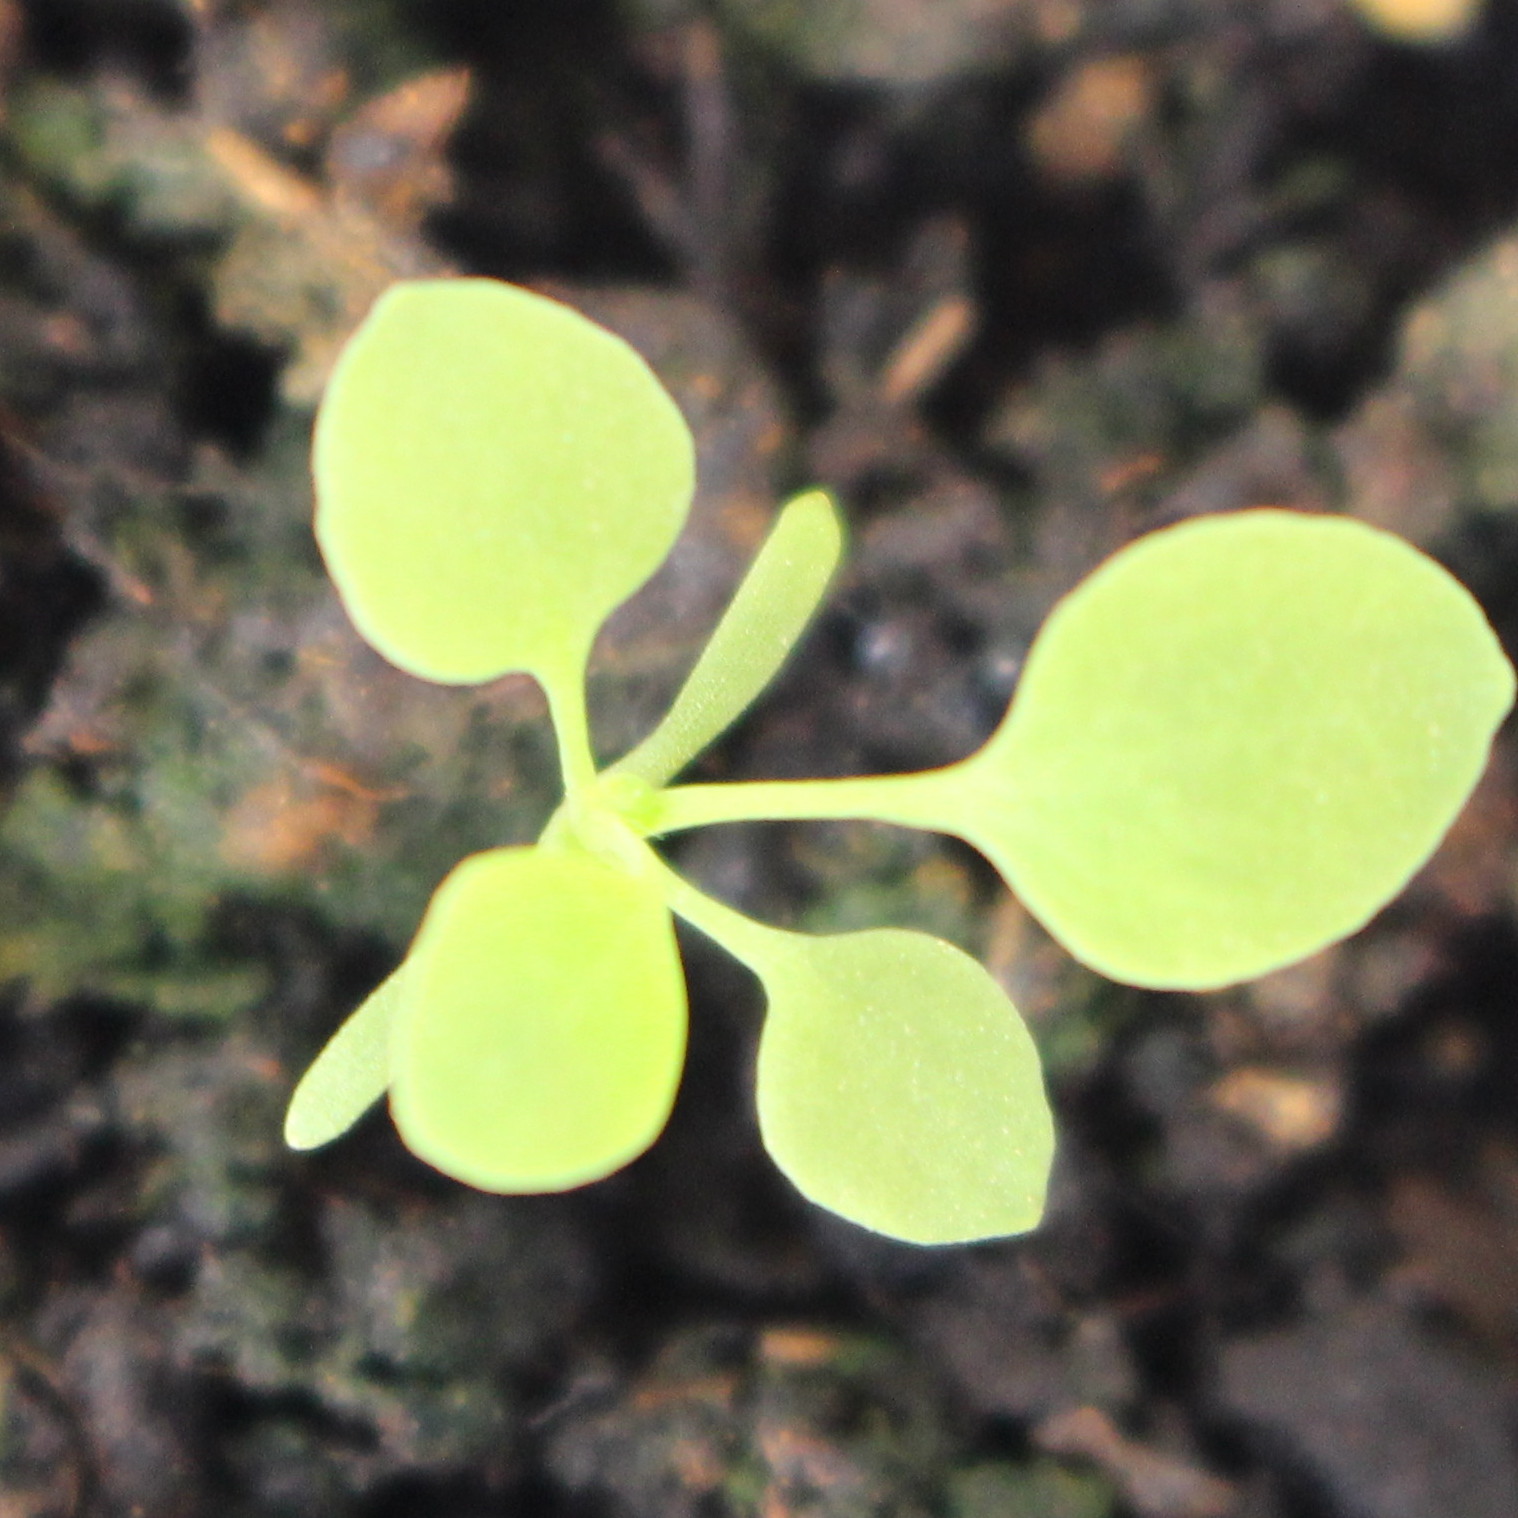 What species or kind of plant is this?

Papaver rhoeas
